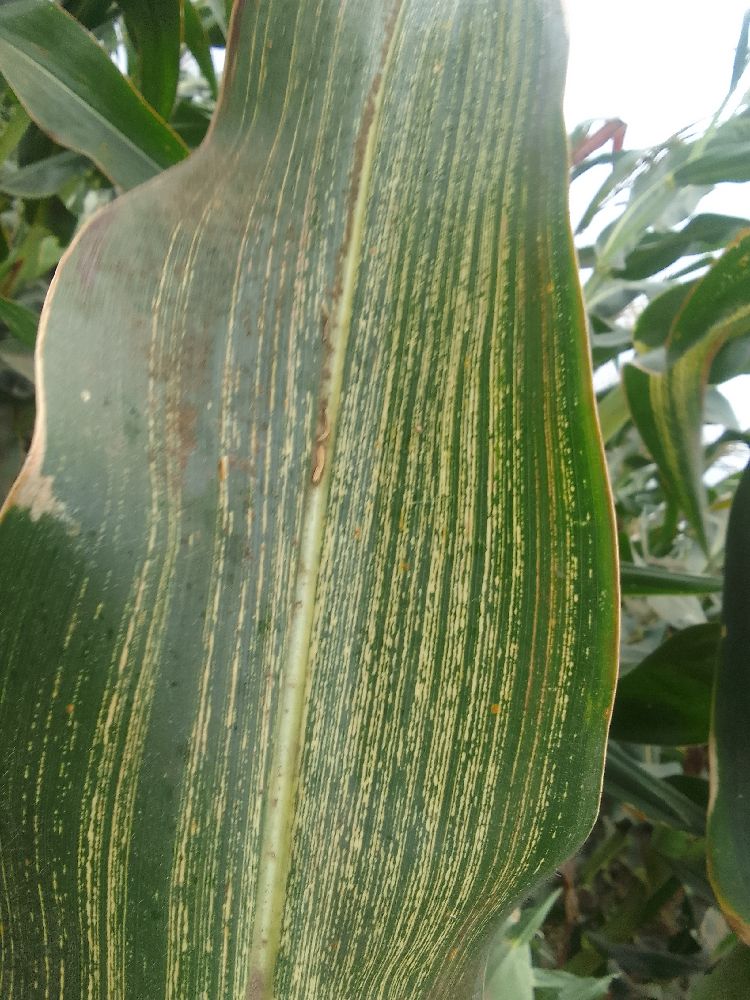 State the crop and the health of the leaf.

maize, maize streak virus
